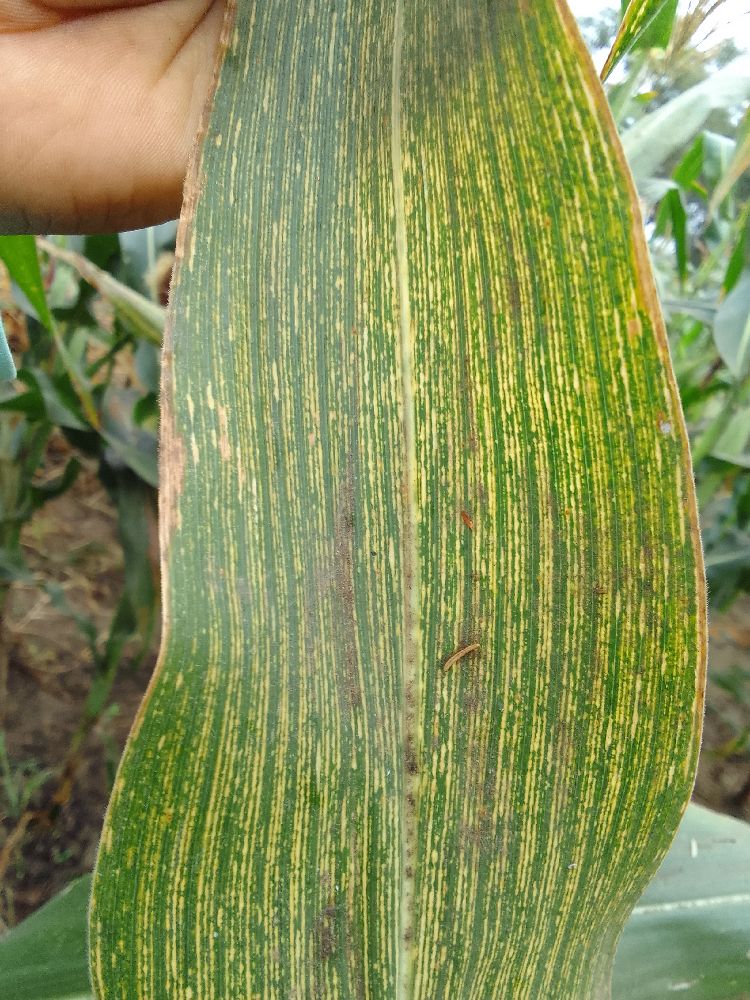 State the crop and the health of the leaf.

maize, maize streak virus
